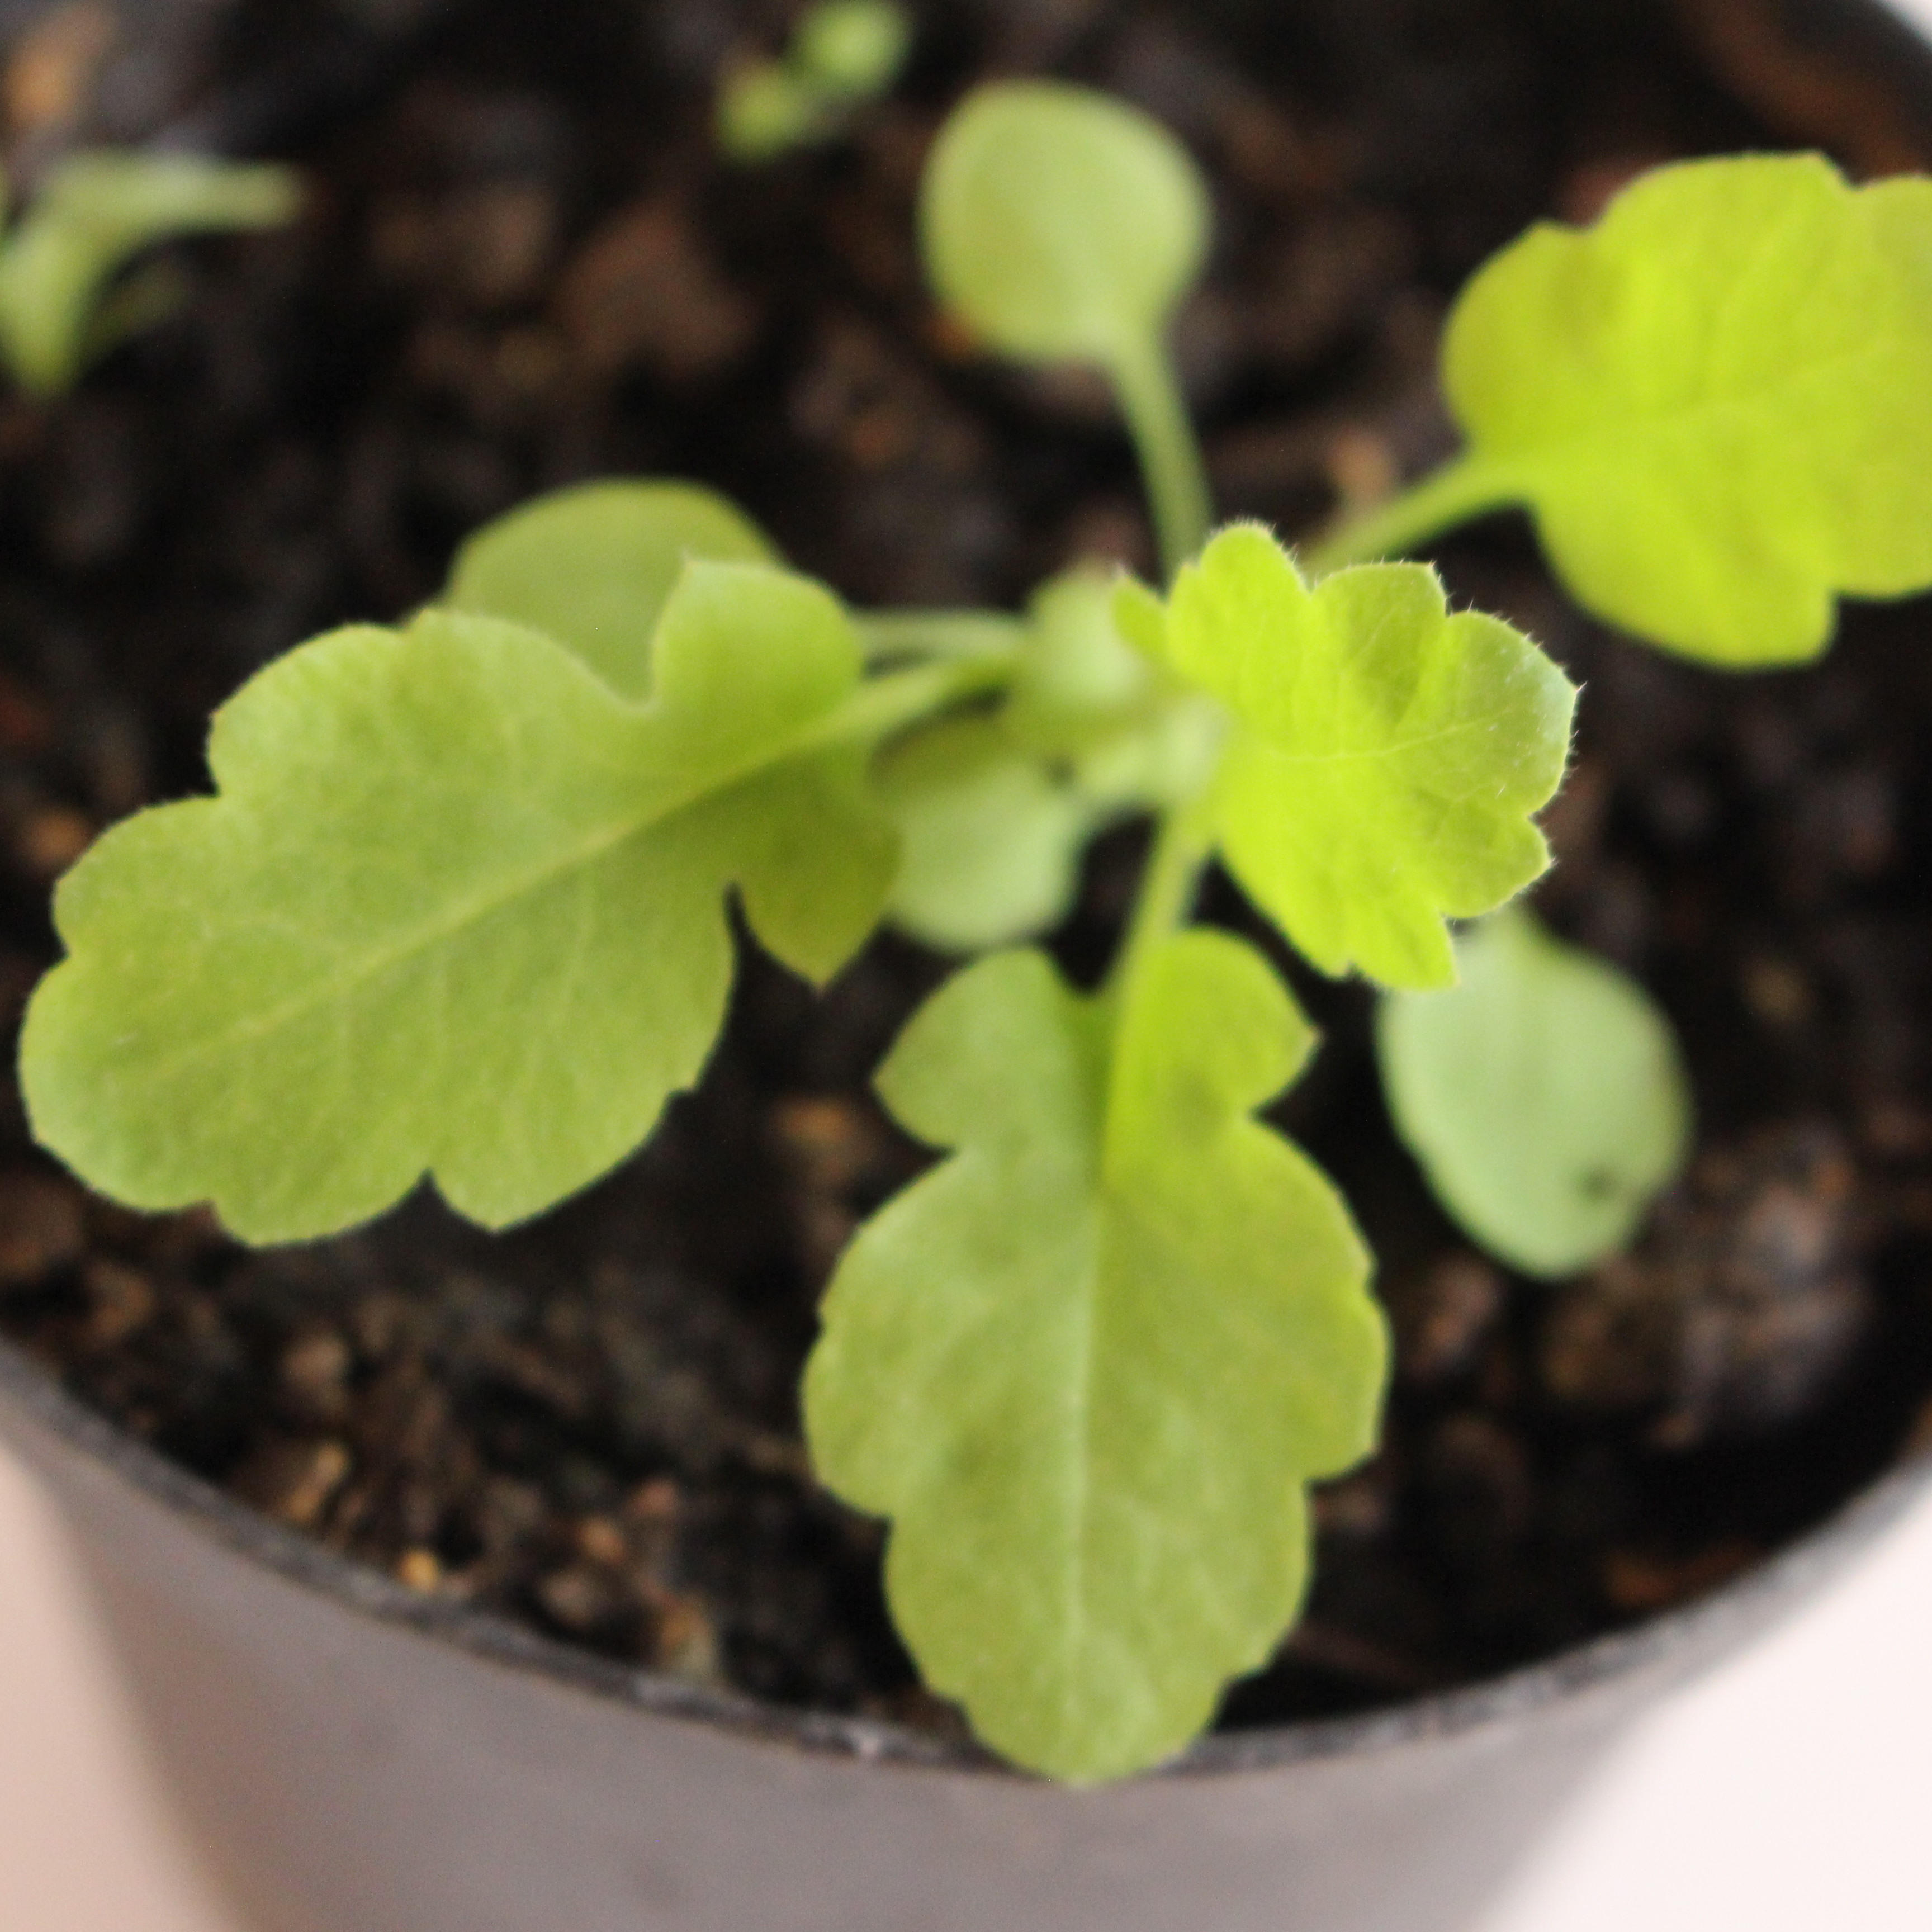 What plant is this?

Papaver rhoeas
